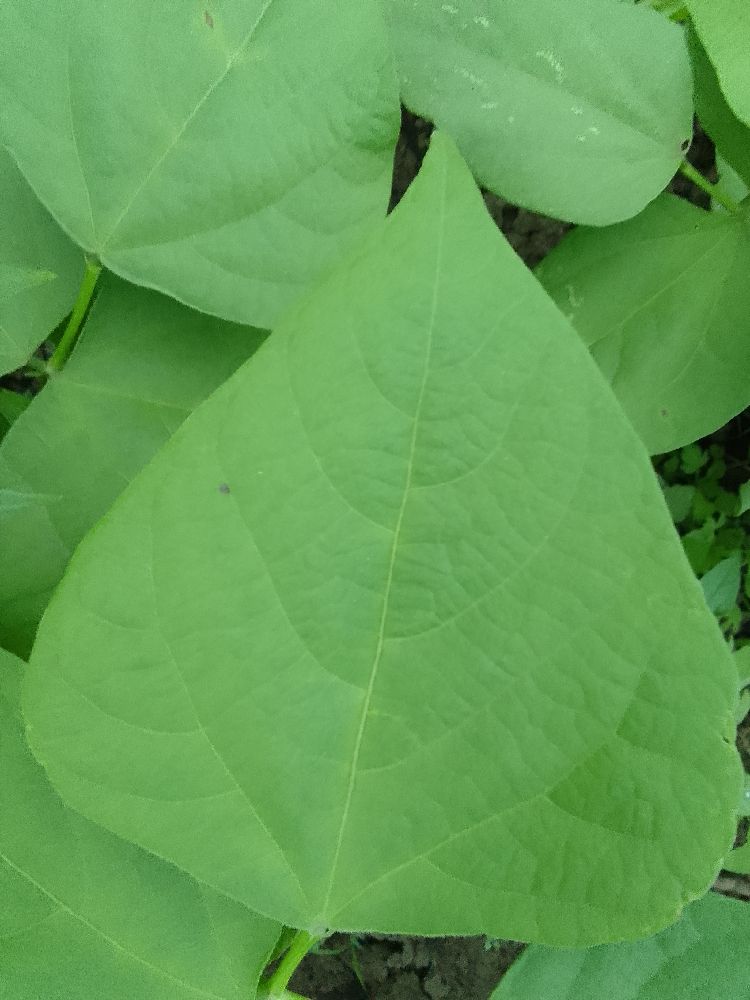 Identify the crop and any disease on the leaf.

common bean, healthy
